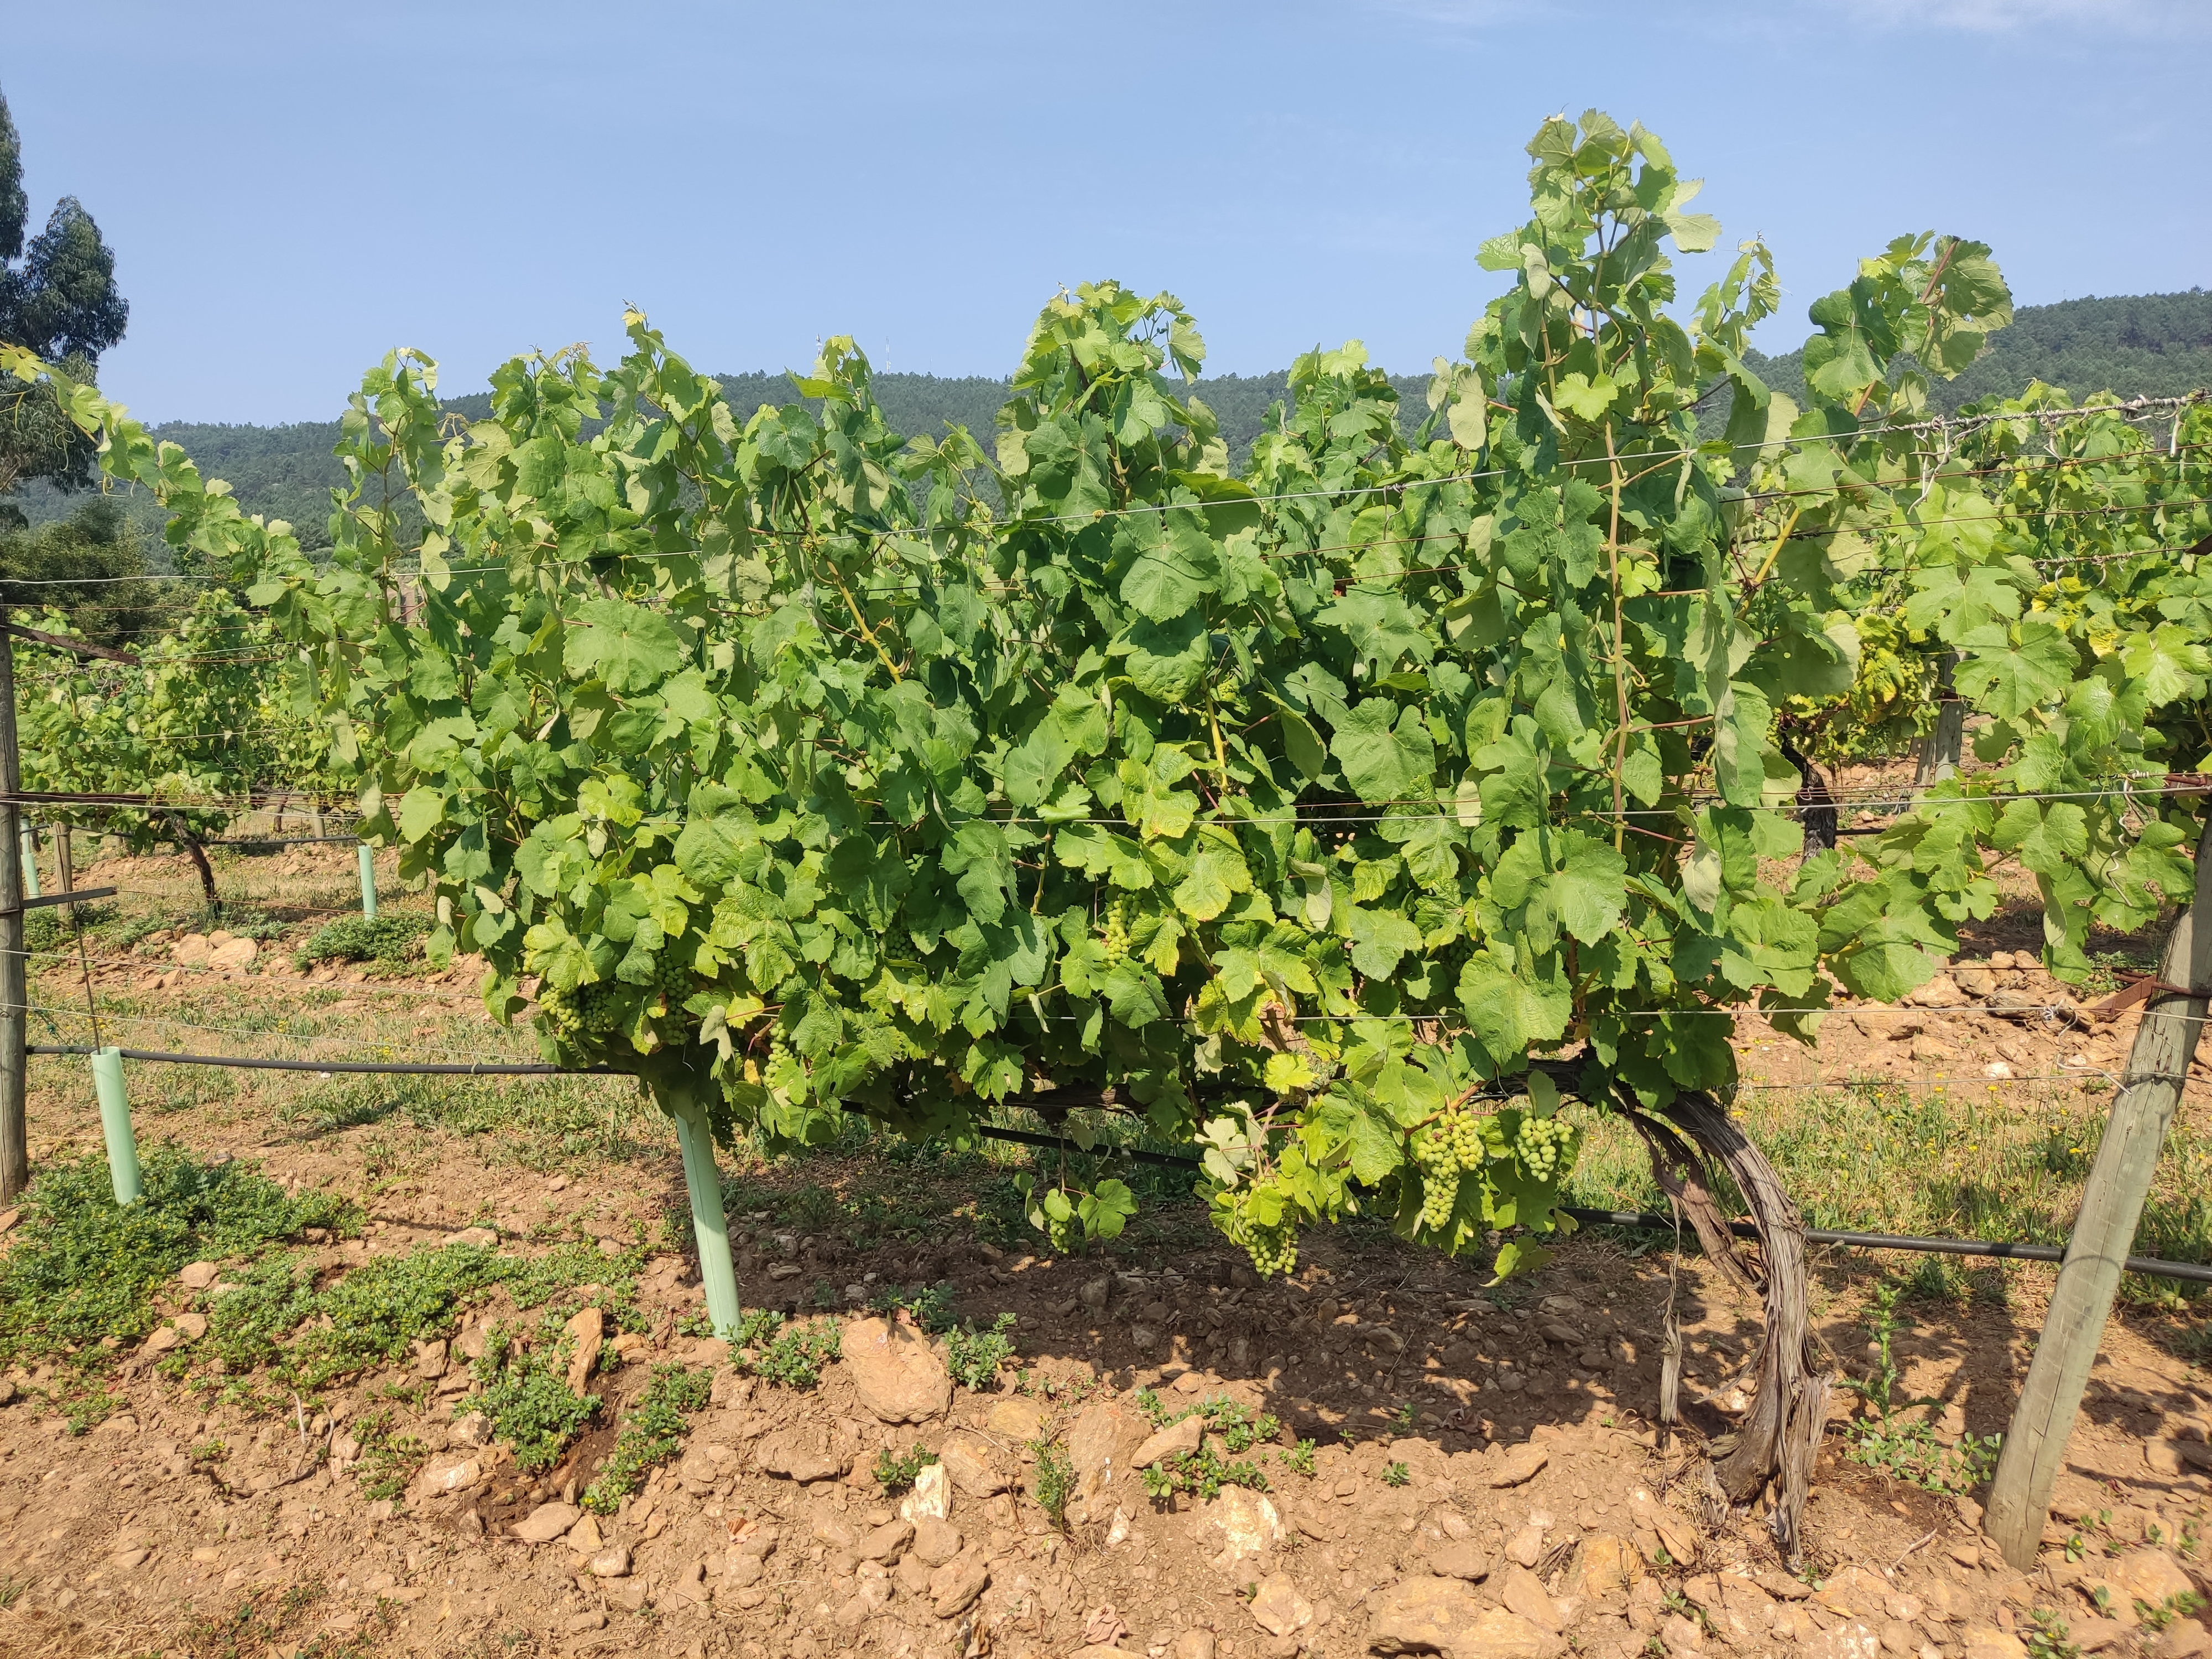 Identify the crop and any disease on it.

grapevine, not affected by esca disease
